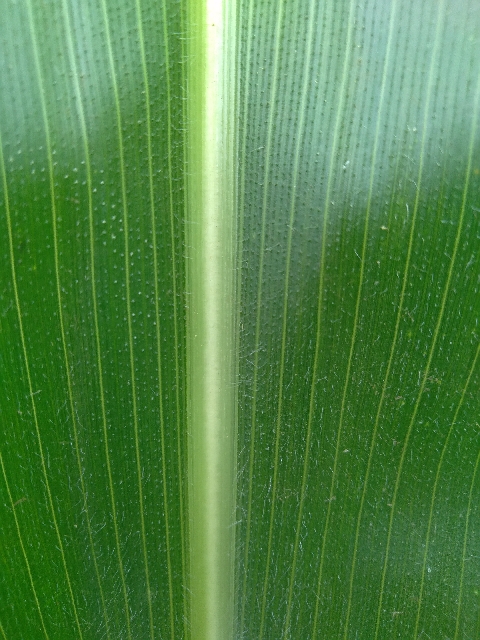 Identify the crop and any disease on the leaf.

maize, healthy
